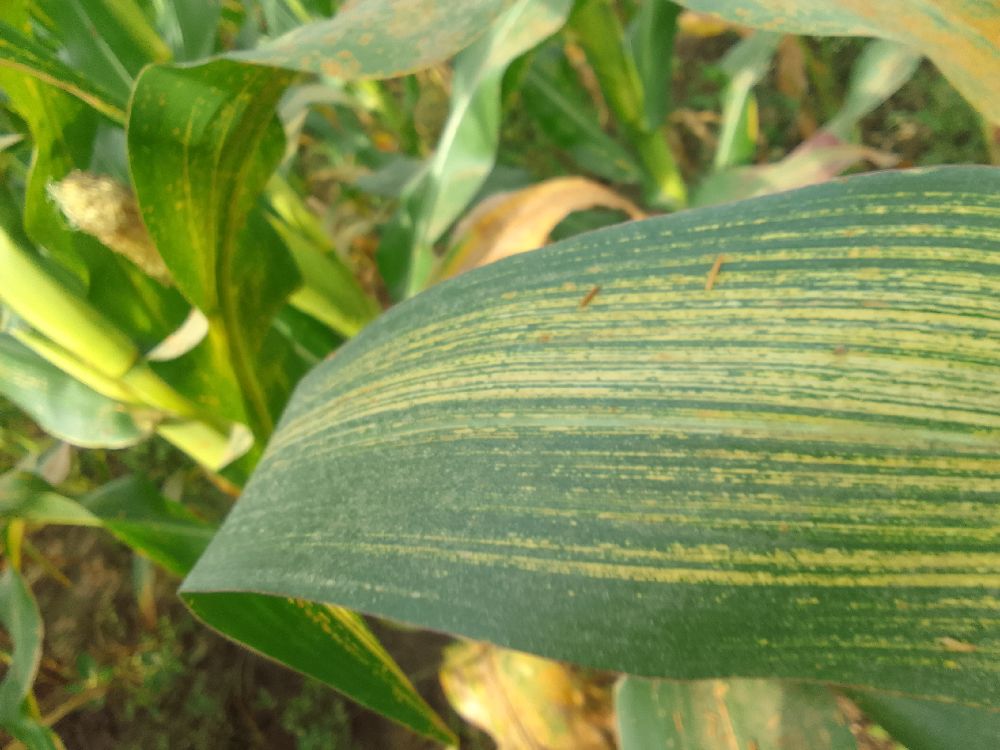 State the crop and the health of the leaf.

maize, maize streak virus
